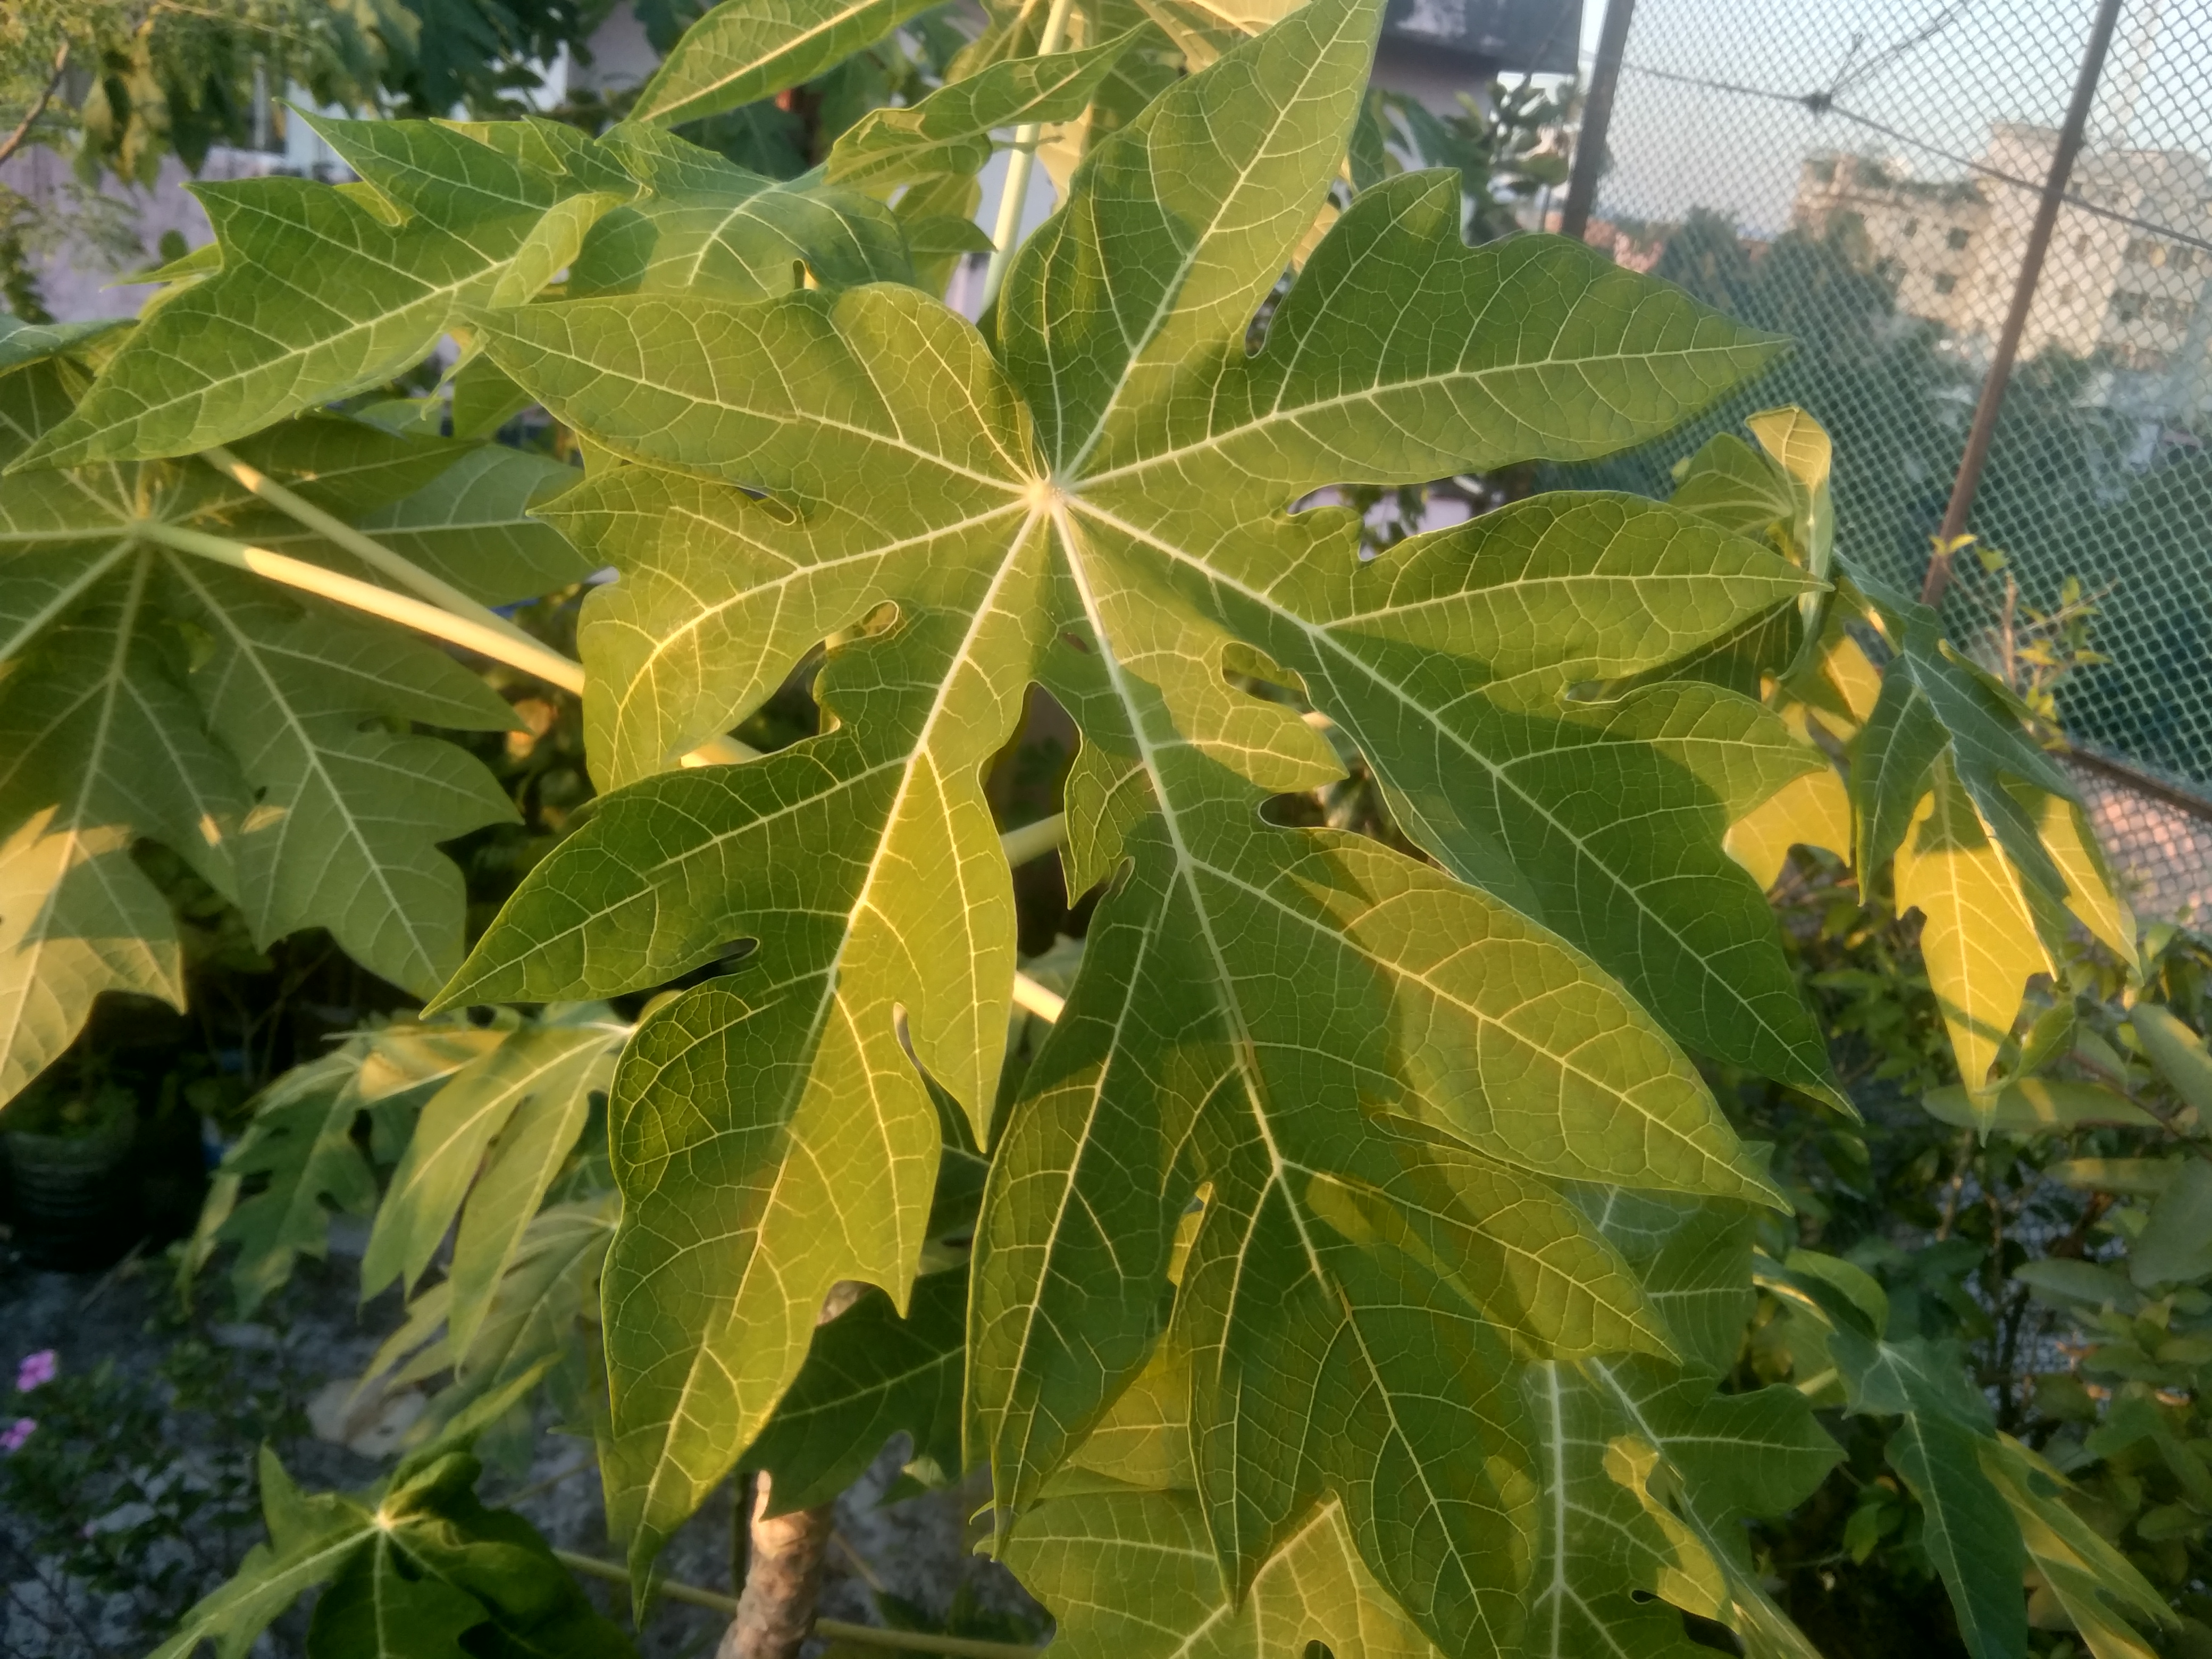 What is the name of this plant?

papaya
